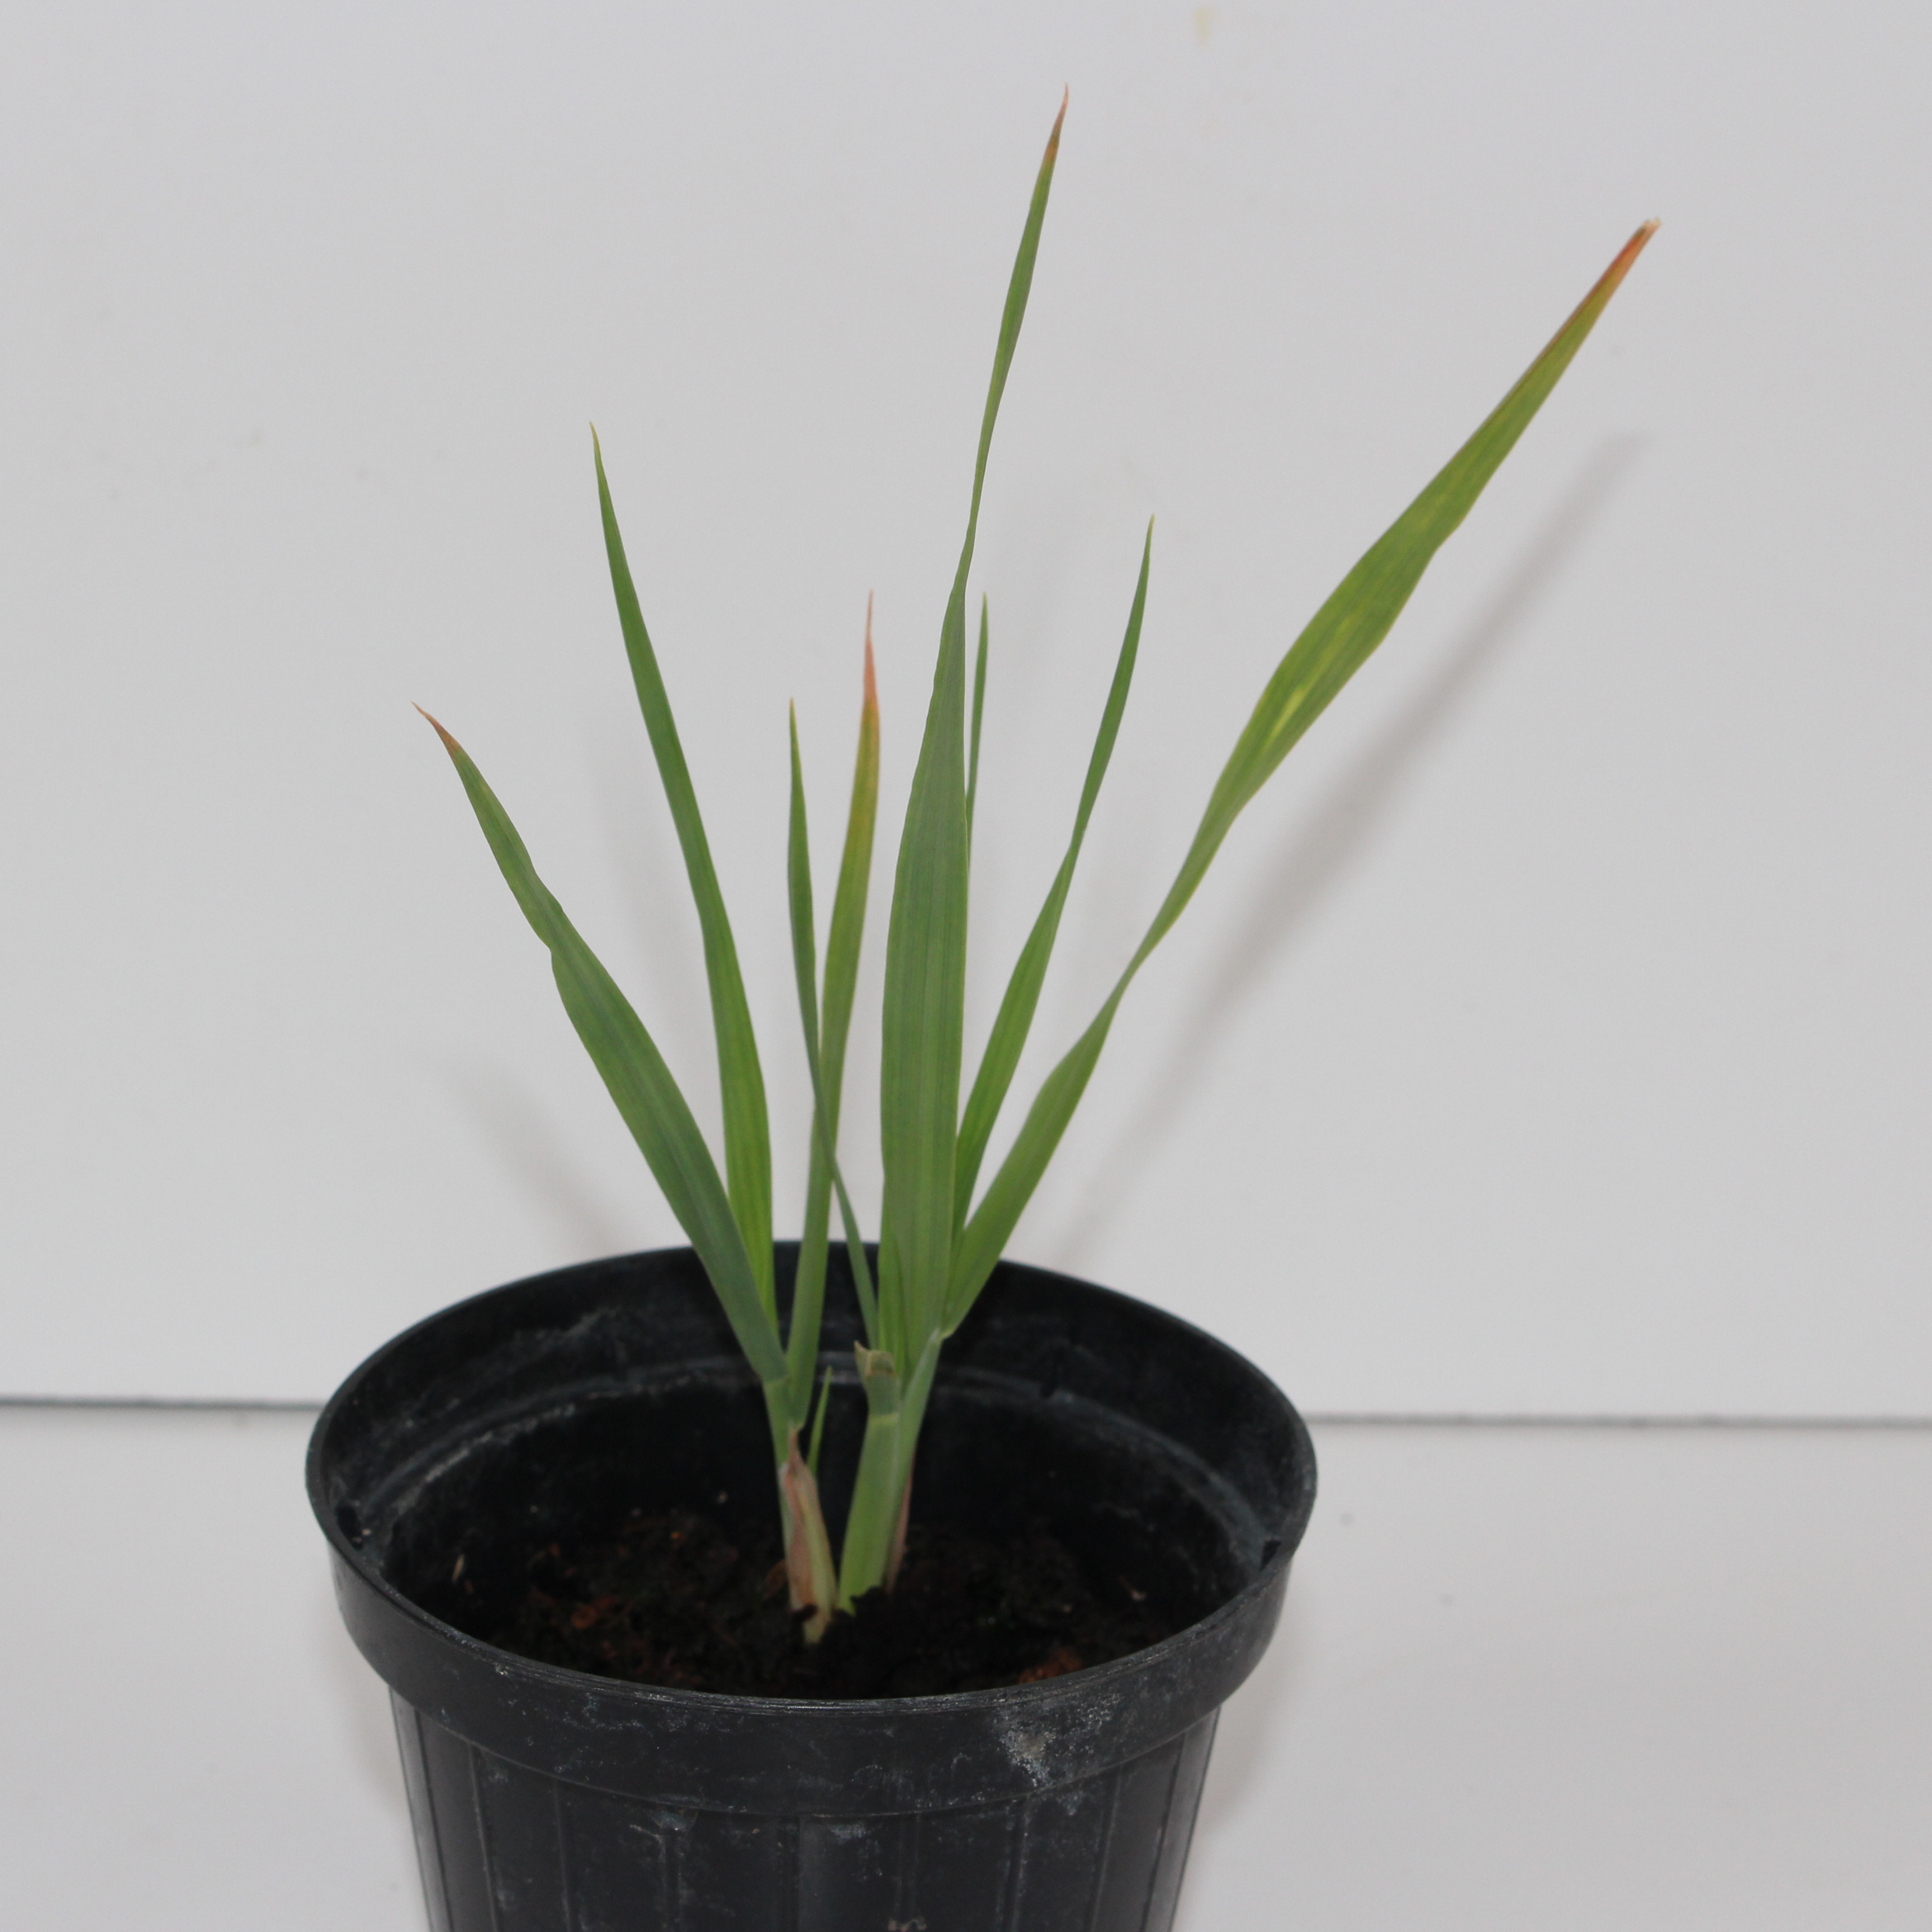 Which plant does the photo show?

Avena sterilis
